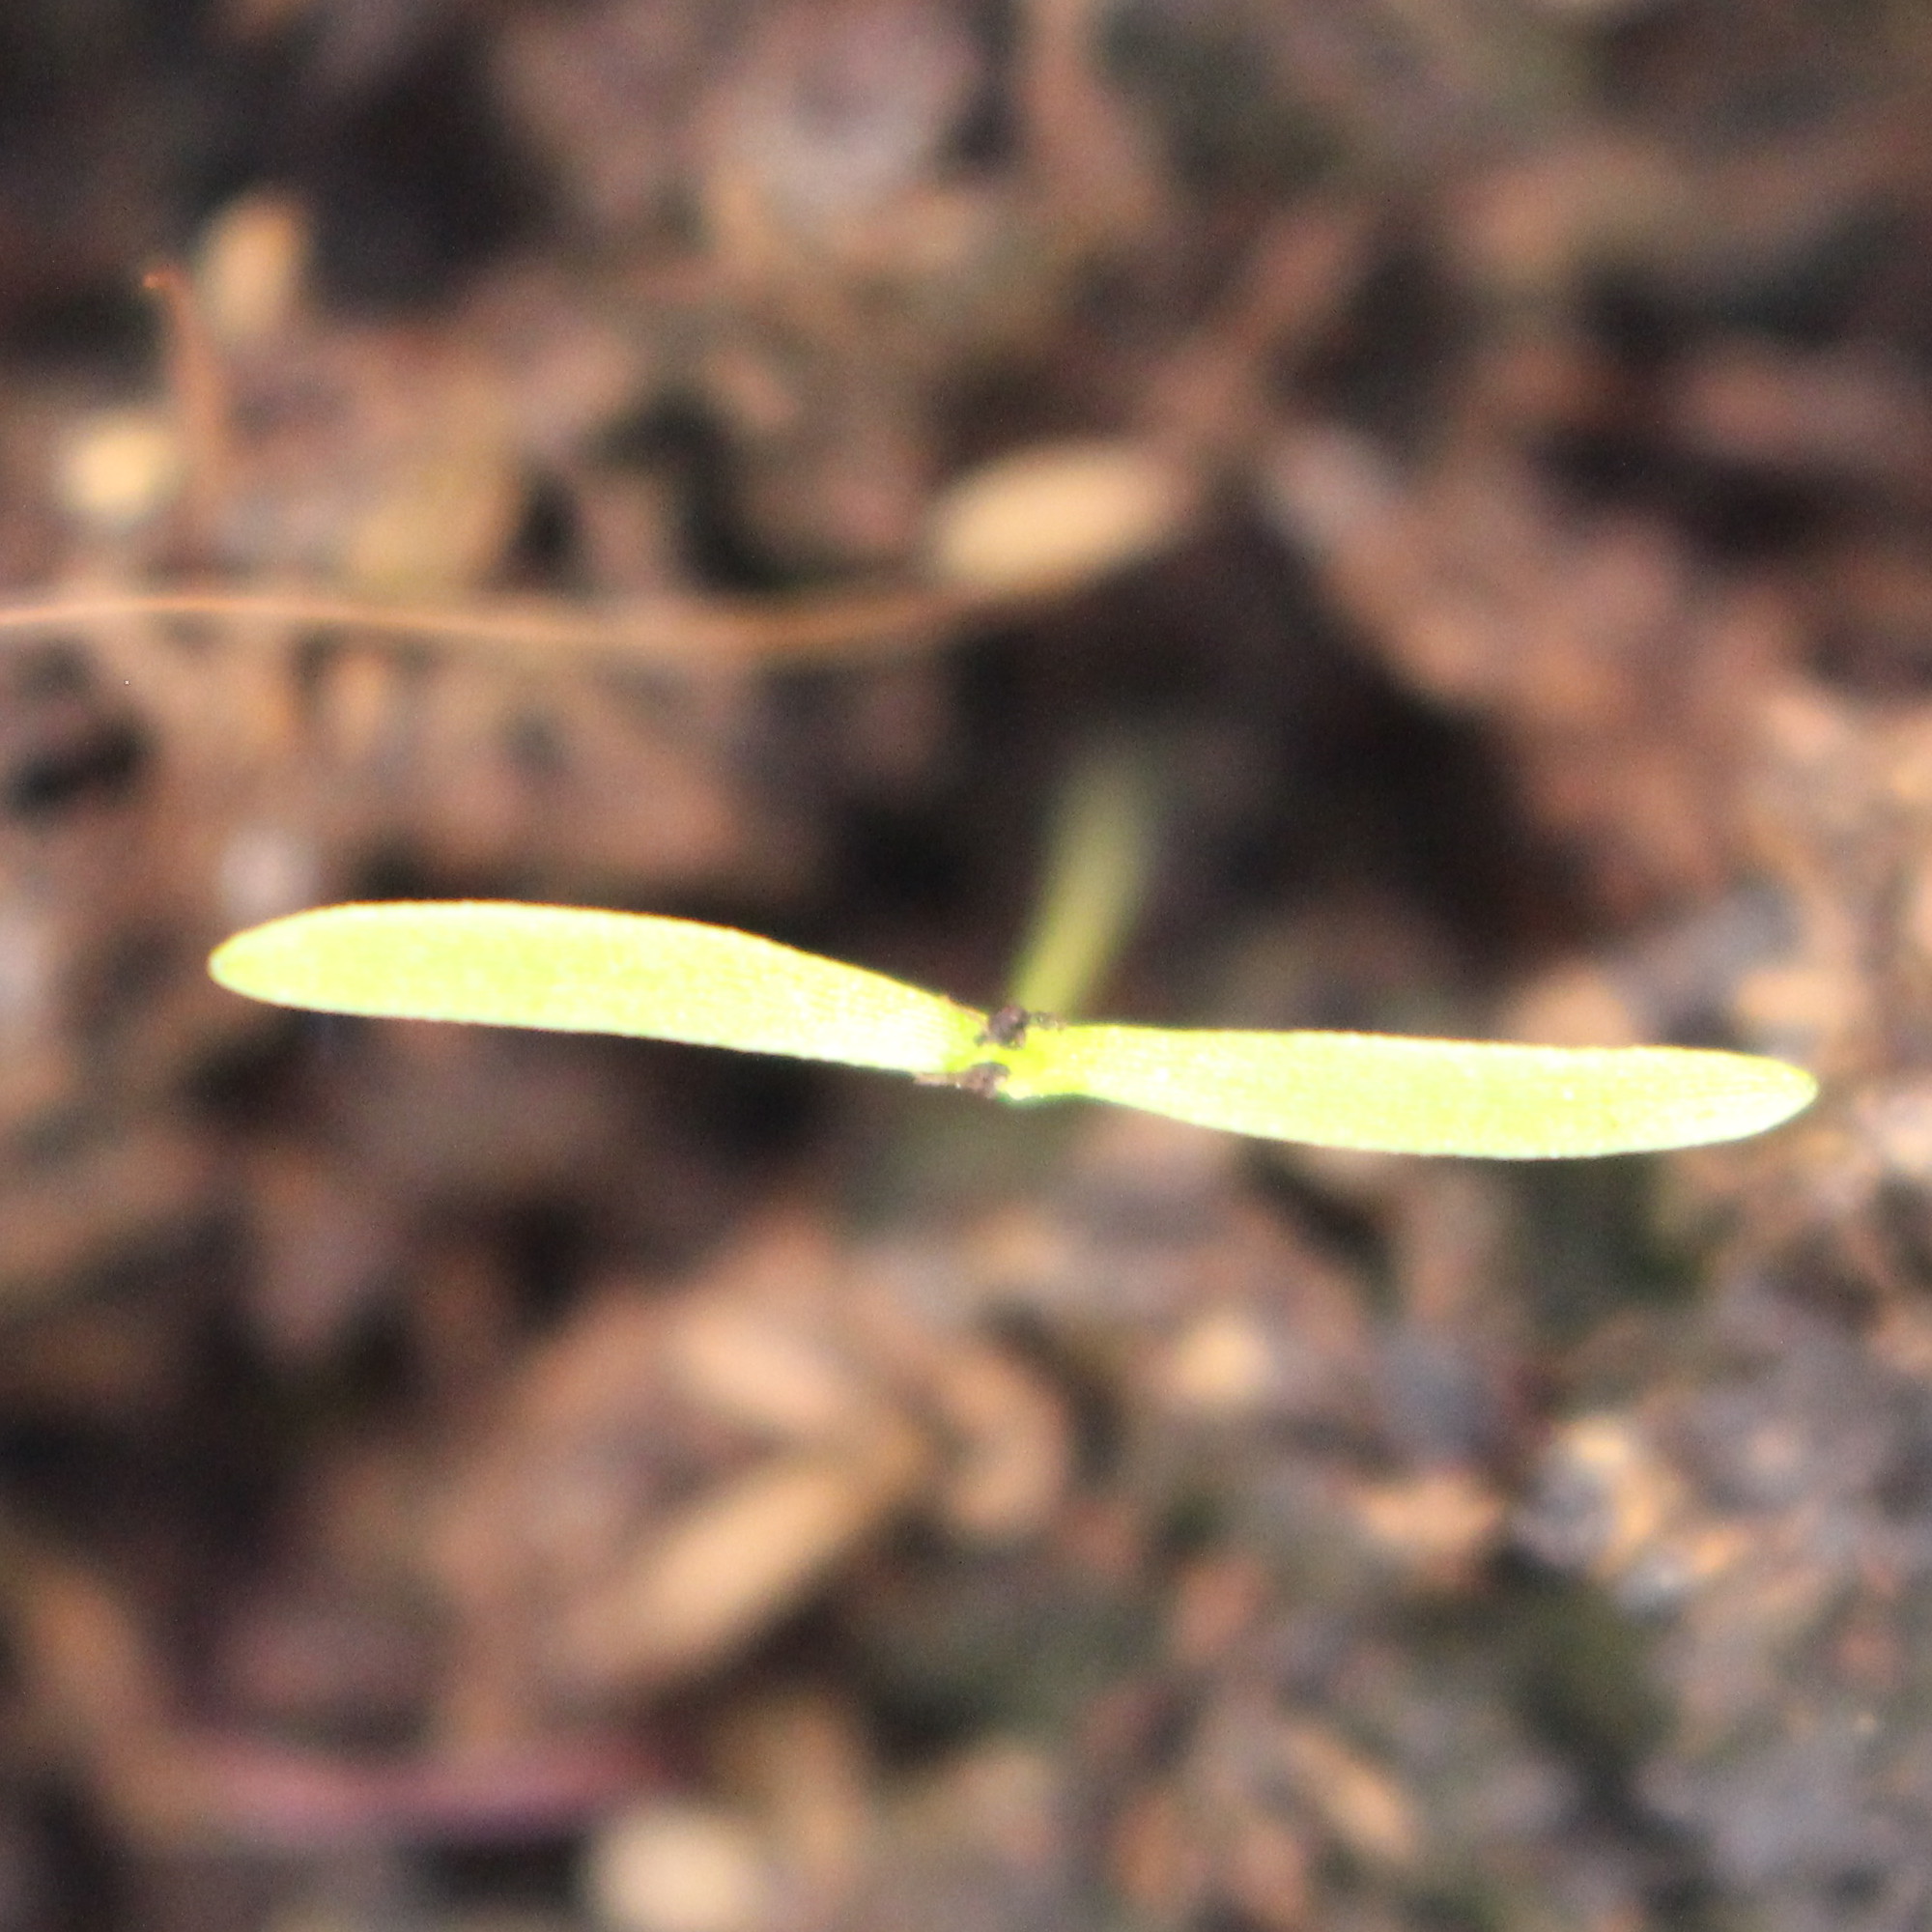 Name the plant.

Papaver rhoeas
